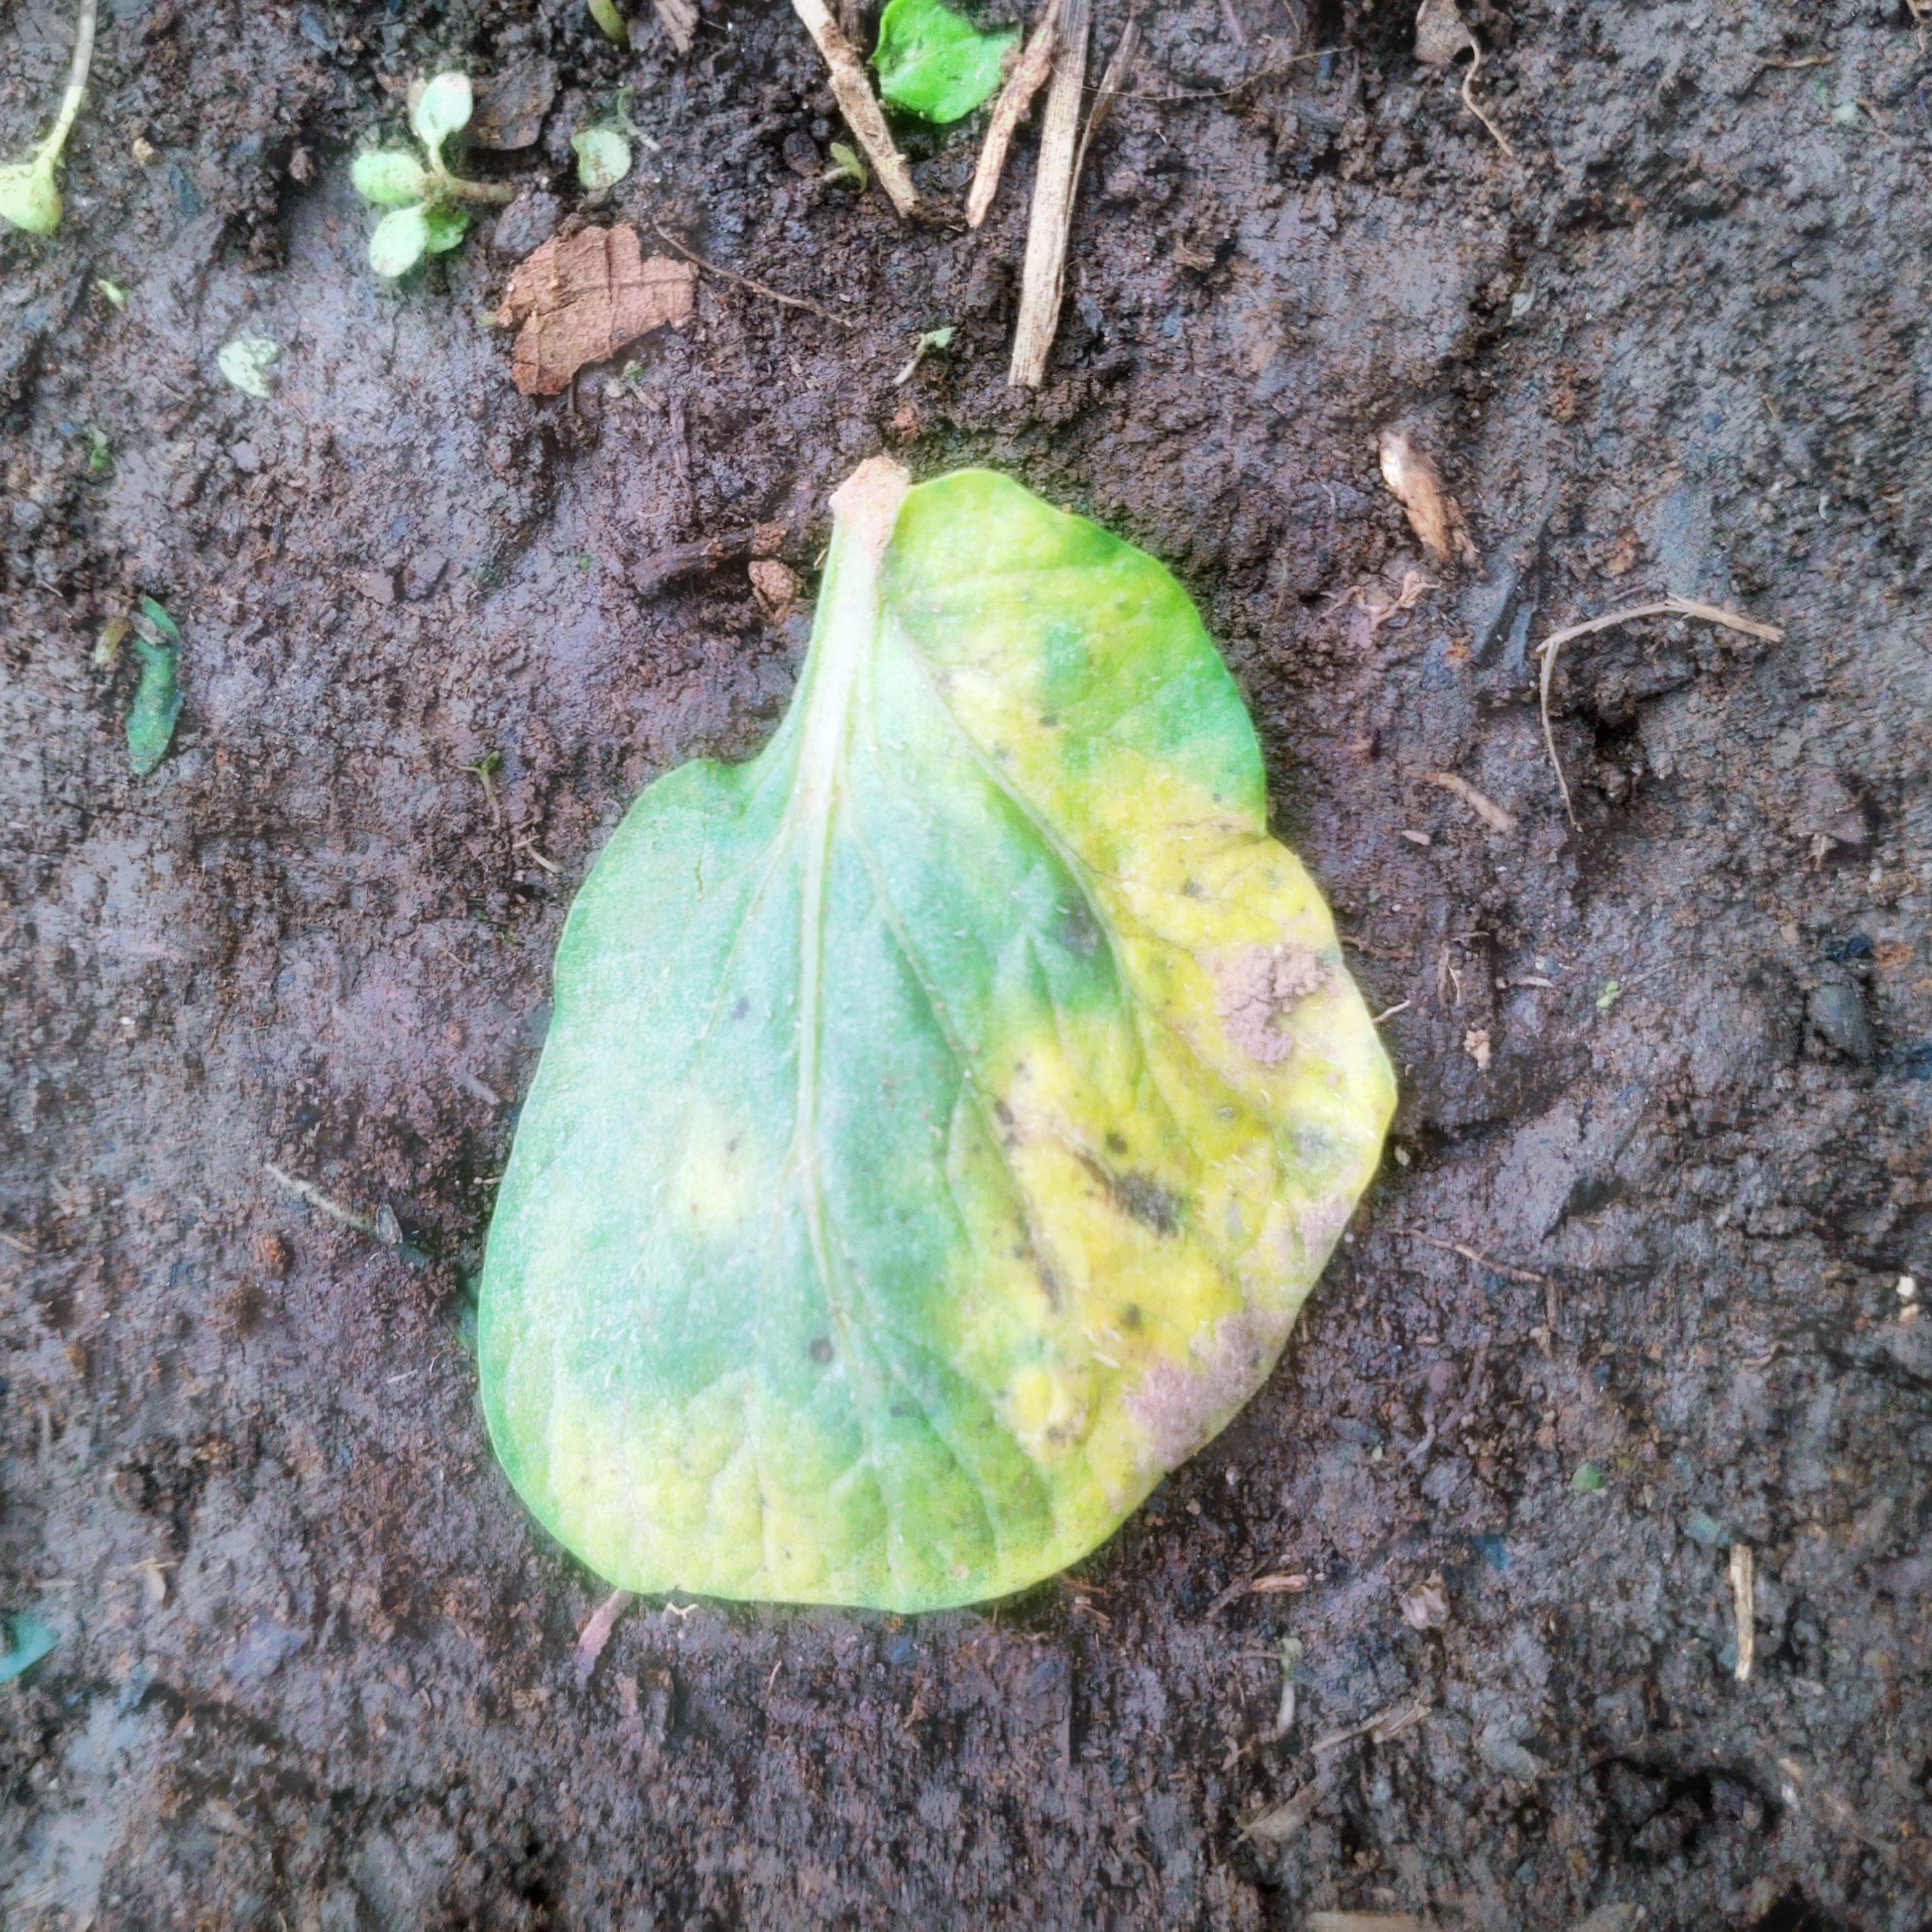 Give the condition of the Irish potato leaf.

late blight
